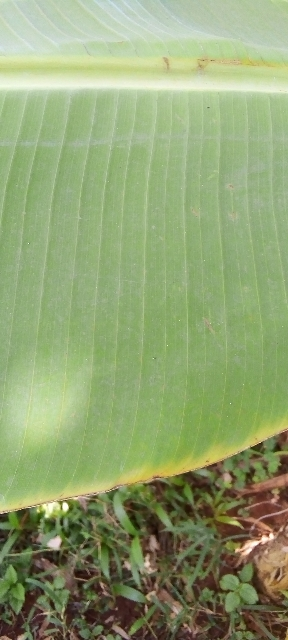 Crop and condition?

banana, healthy
